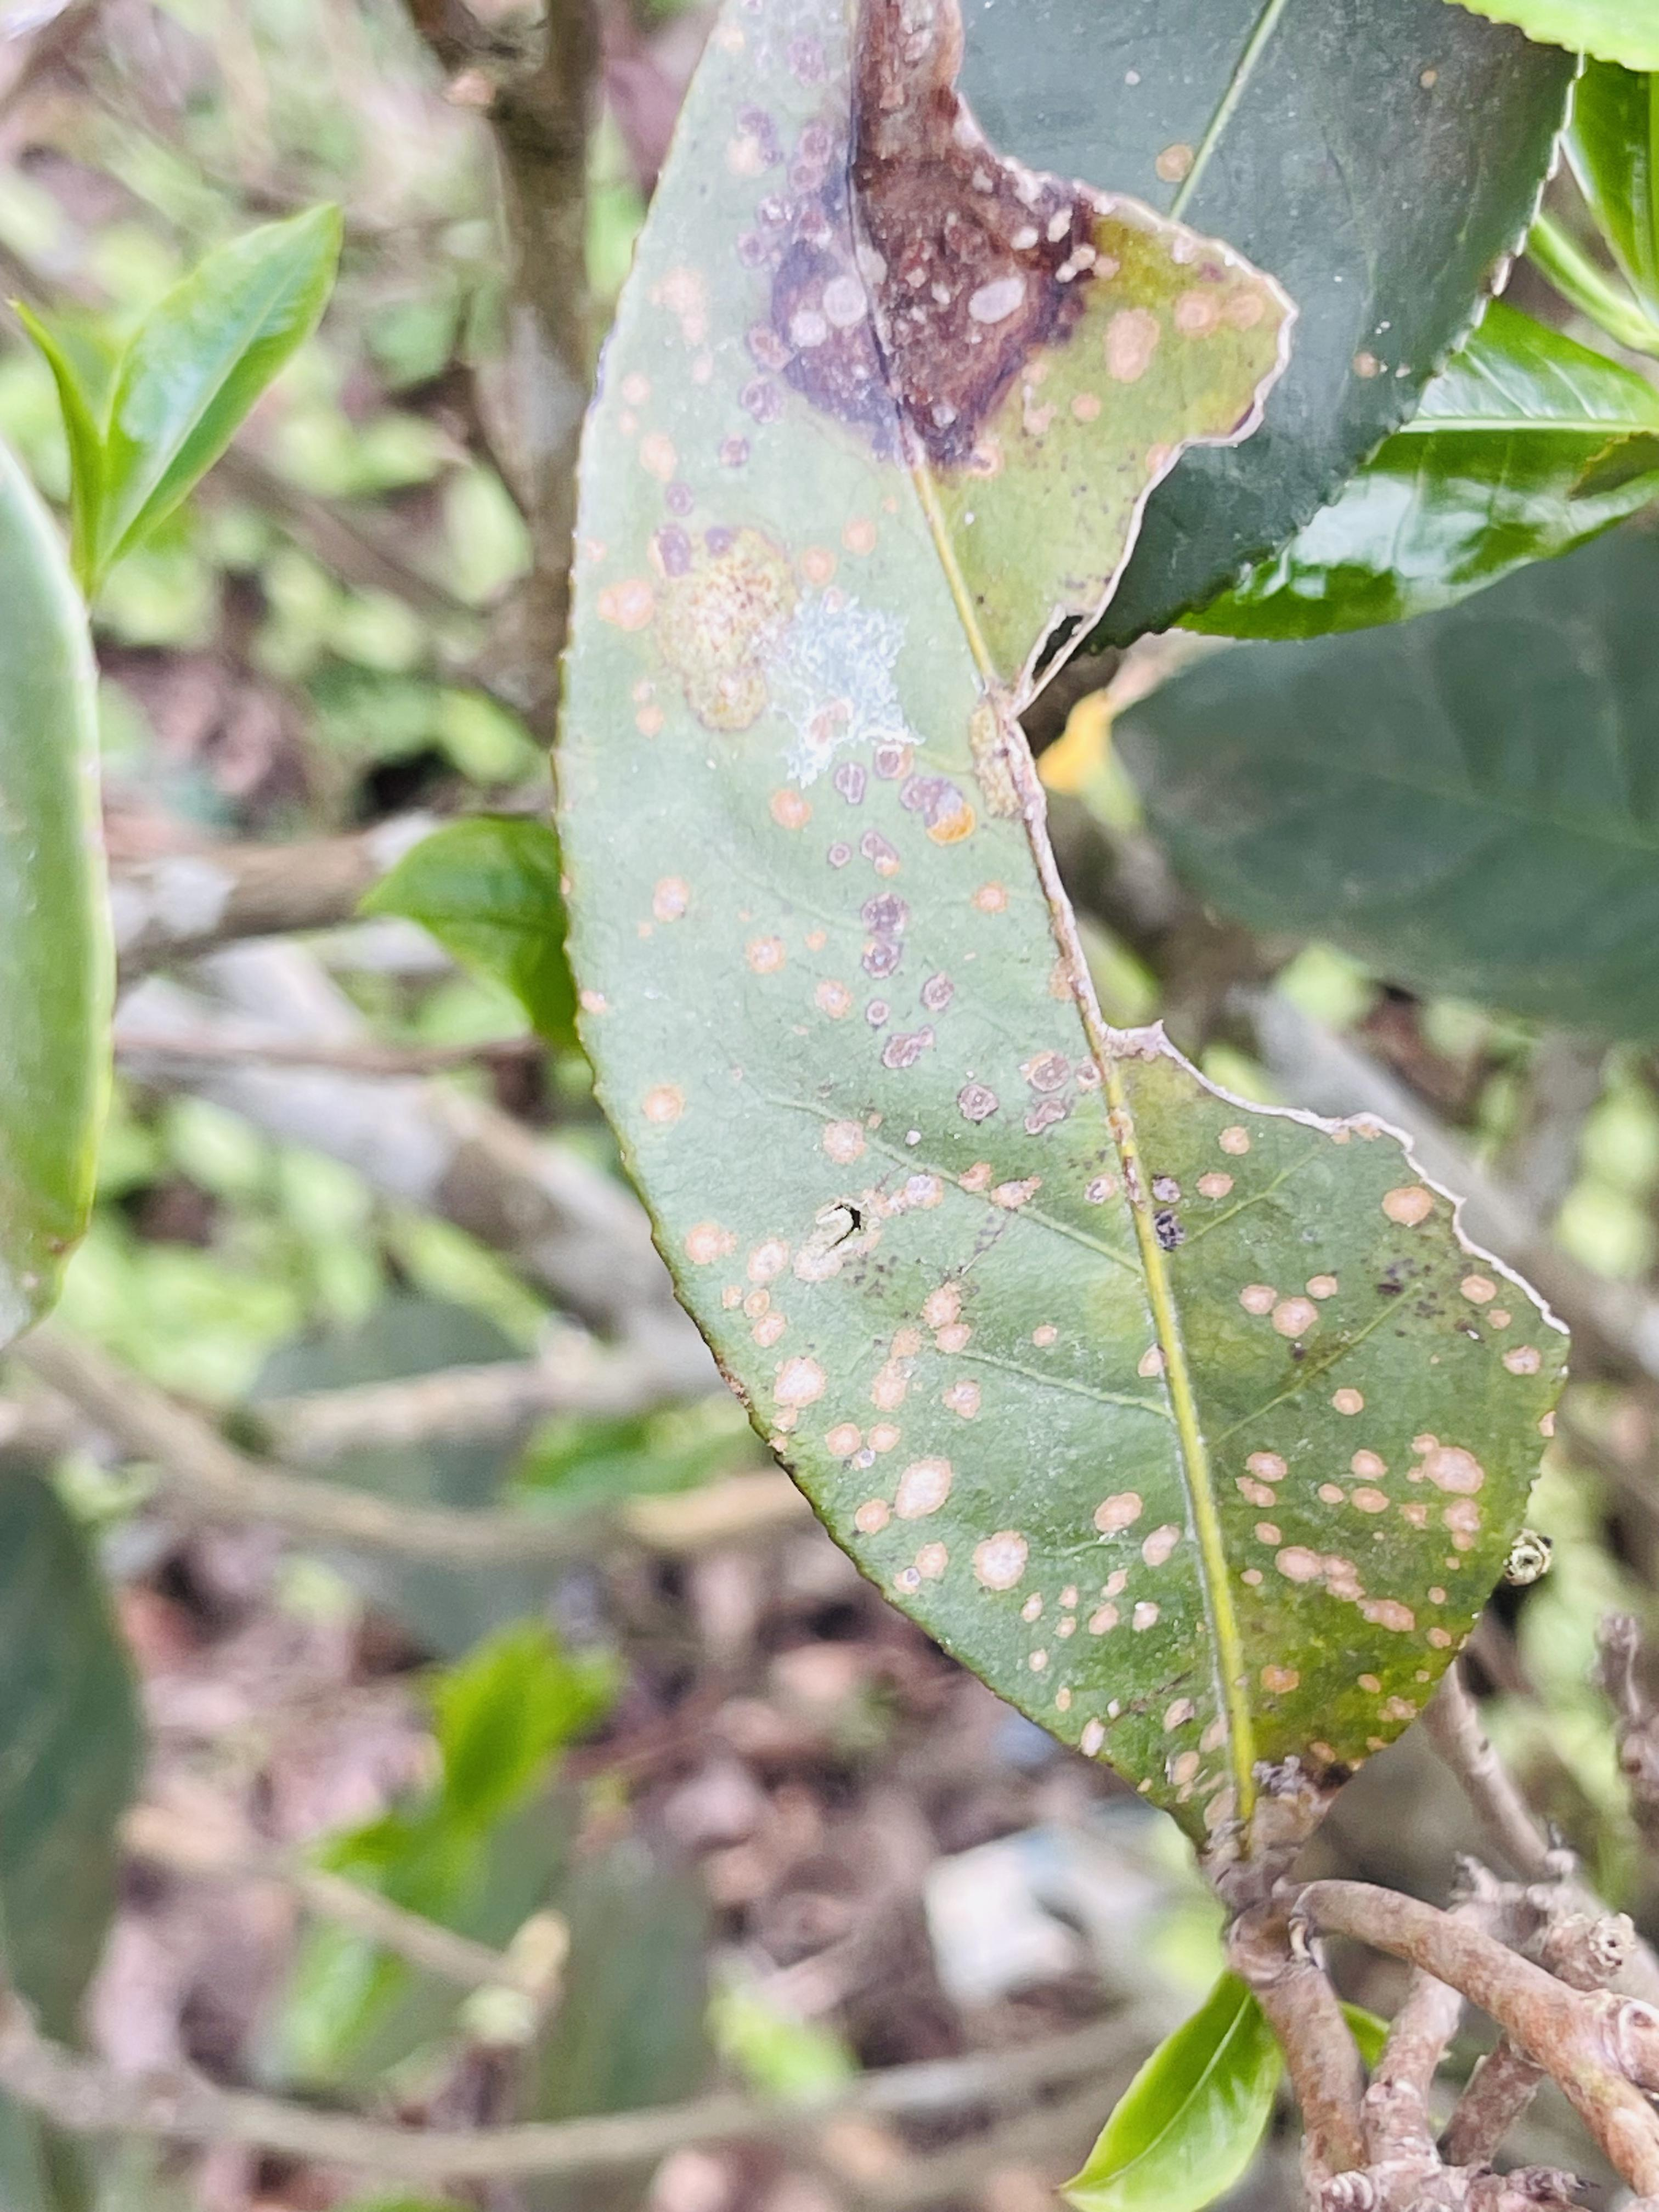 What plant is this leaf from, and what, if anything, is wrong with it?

tea, blight
